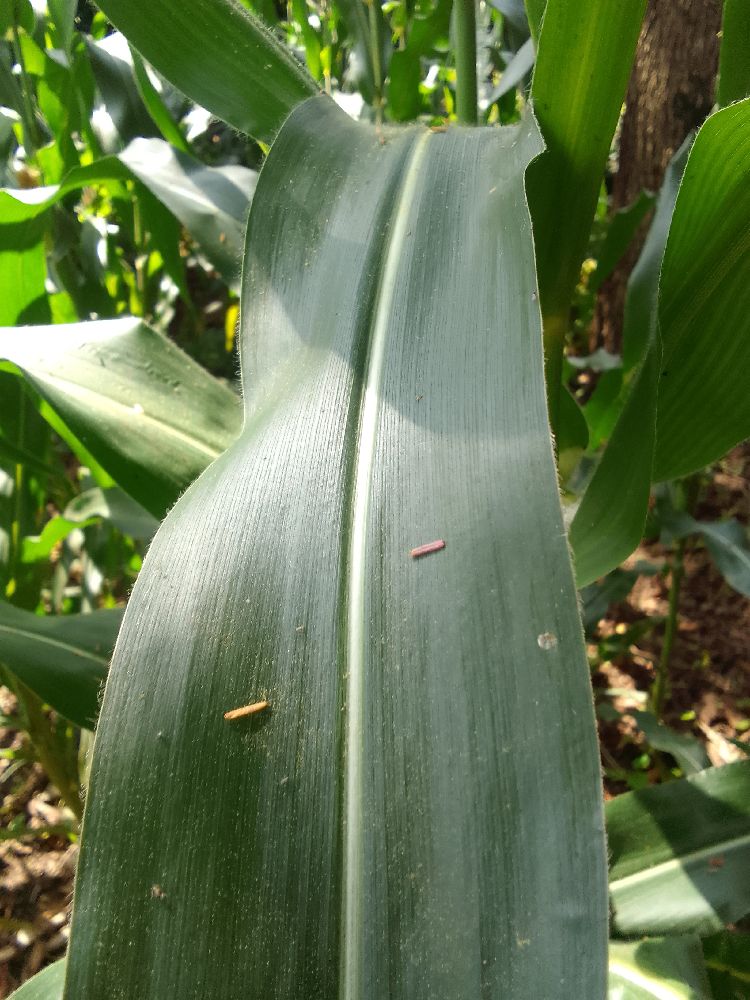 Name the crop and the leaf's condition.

maize, healthy
